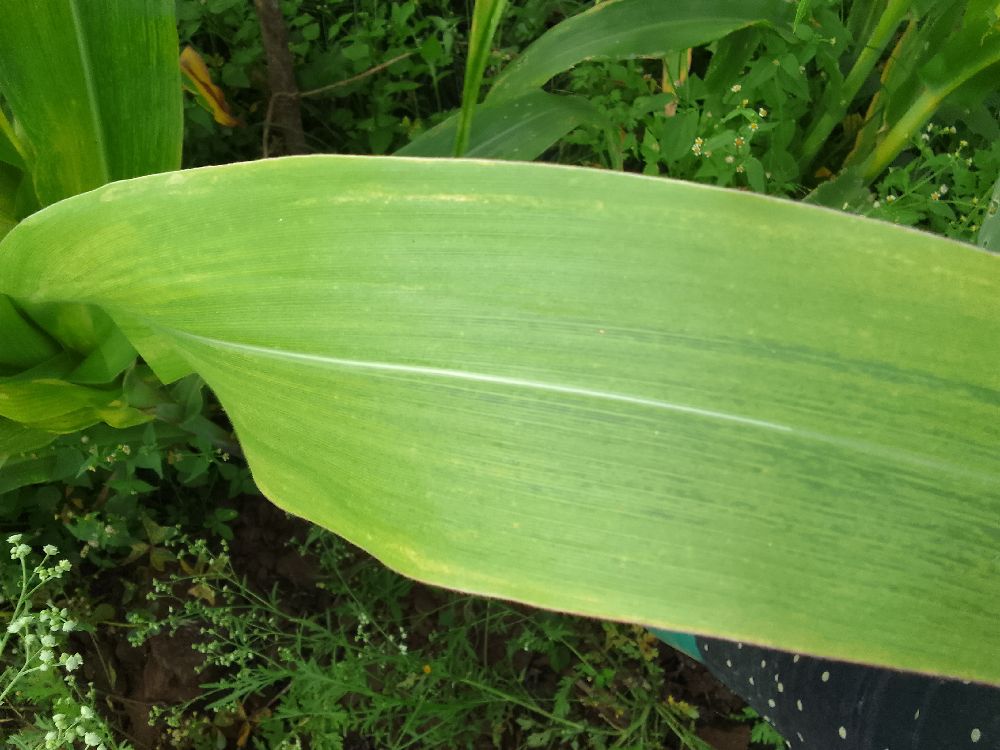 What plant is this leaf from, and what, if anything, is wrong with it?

maize, maize lethal necrosis
